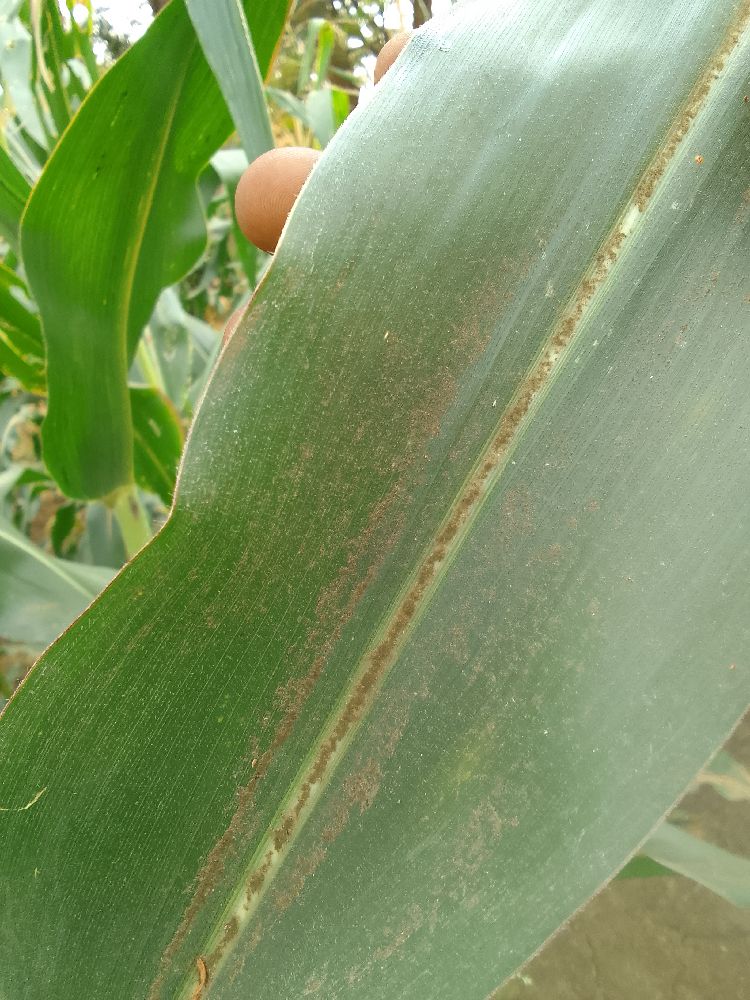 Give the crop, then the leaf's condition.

maize, healthy
